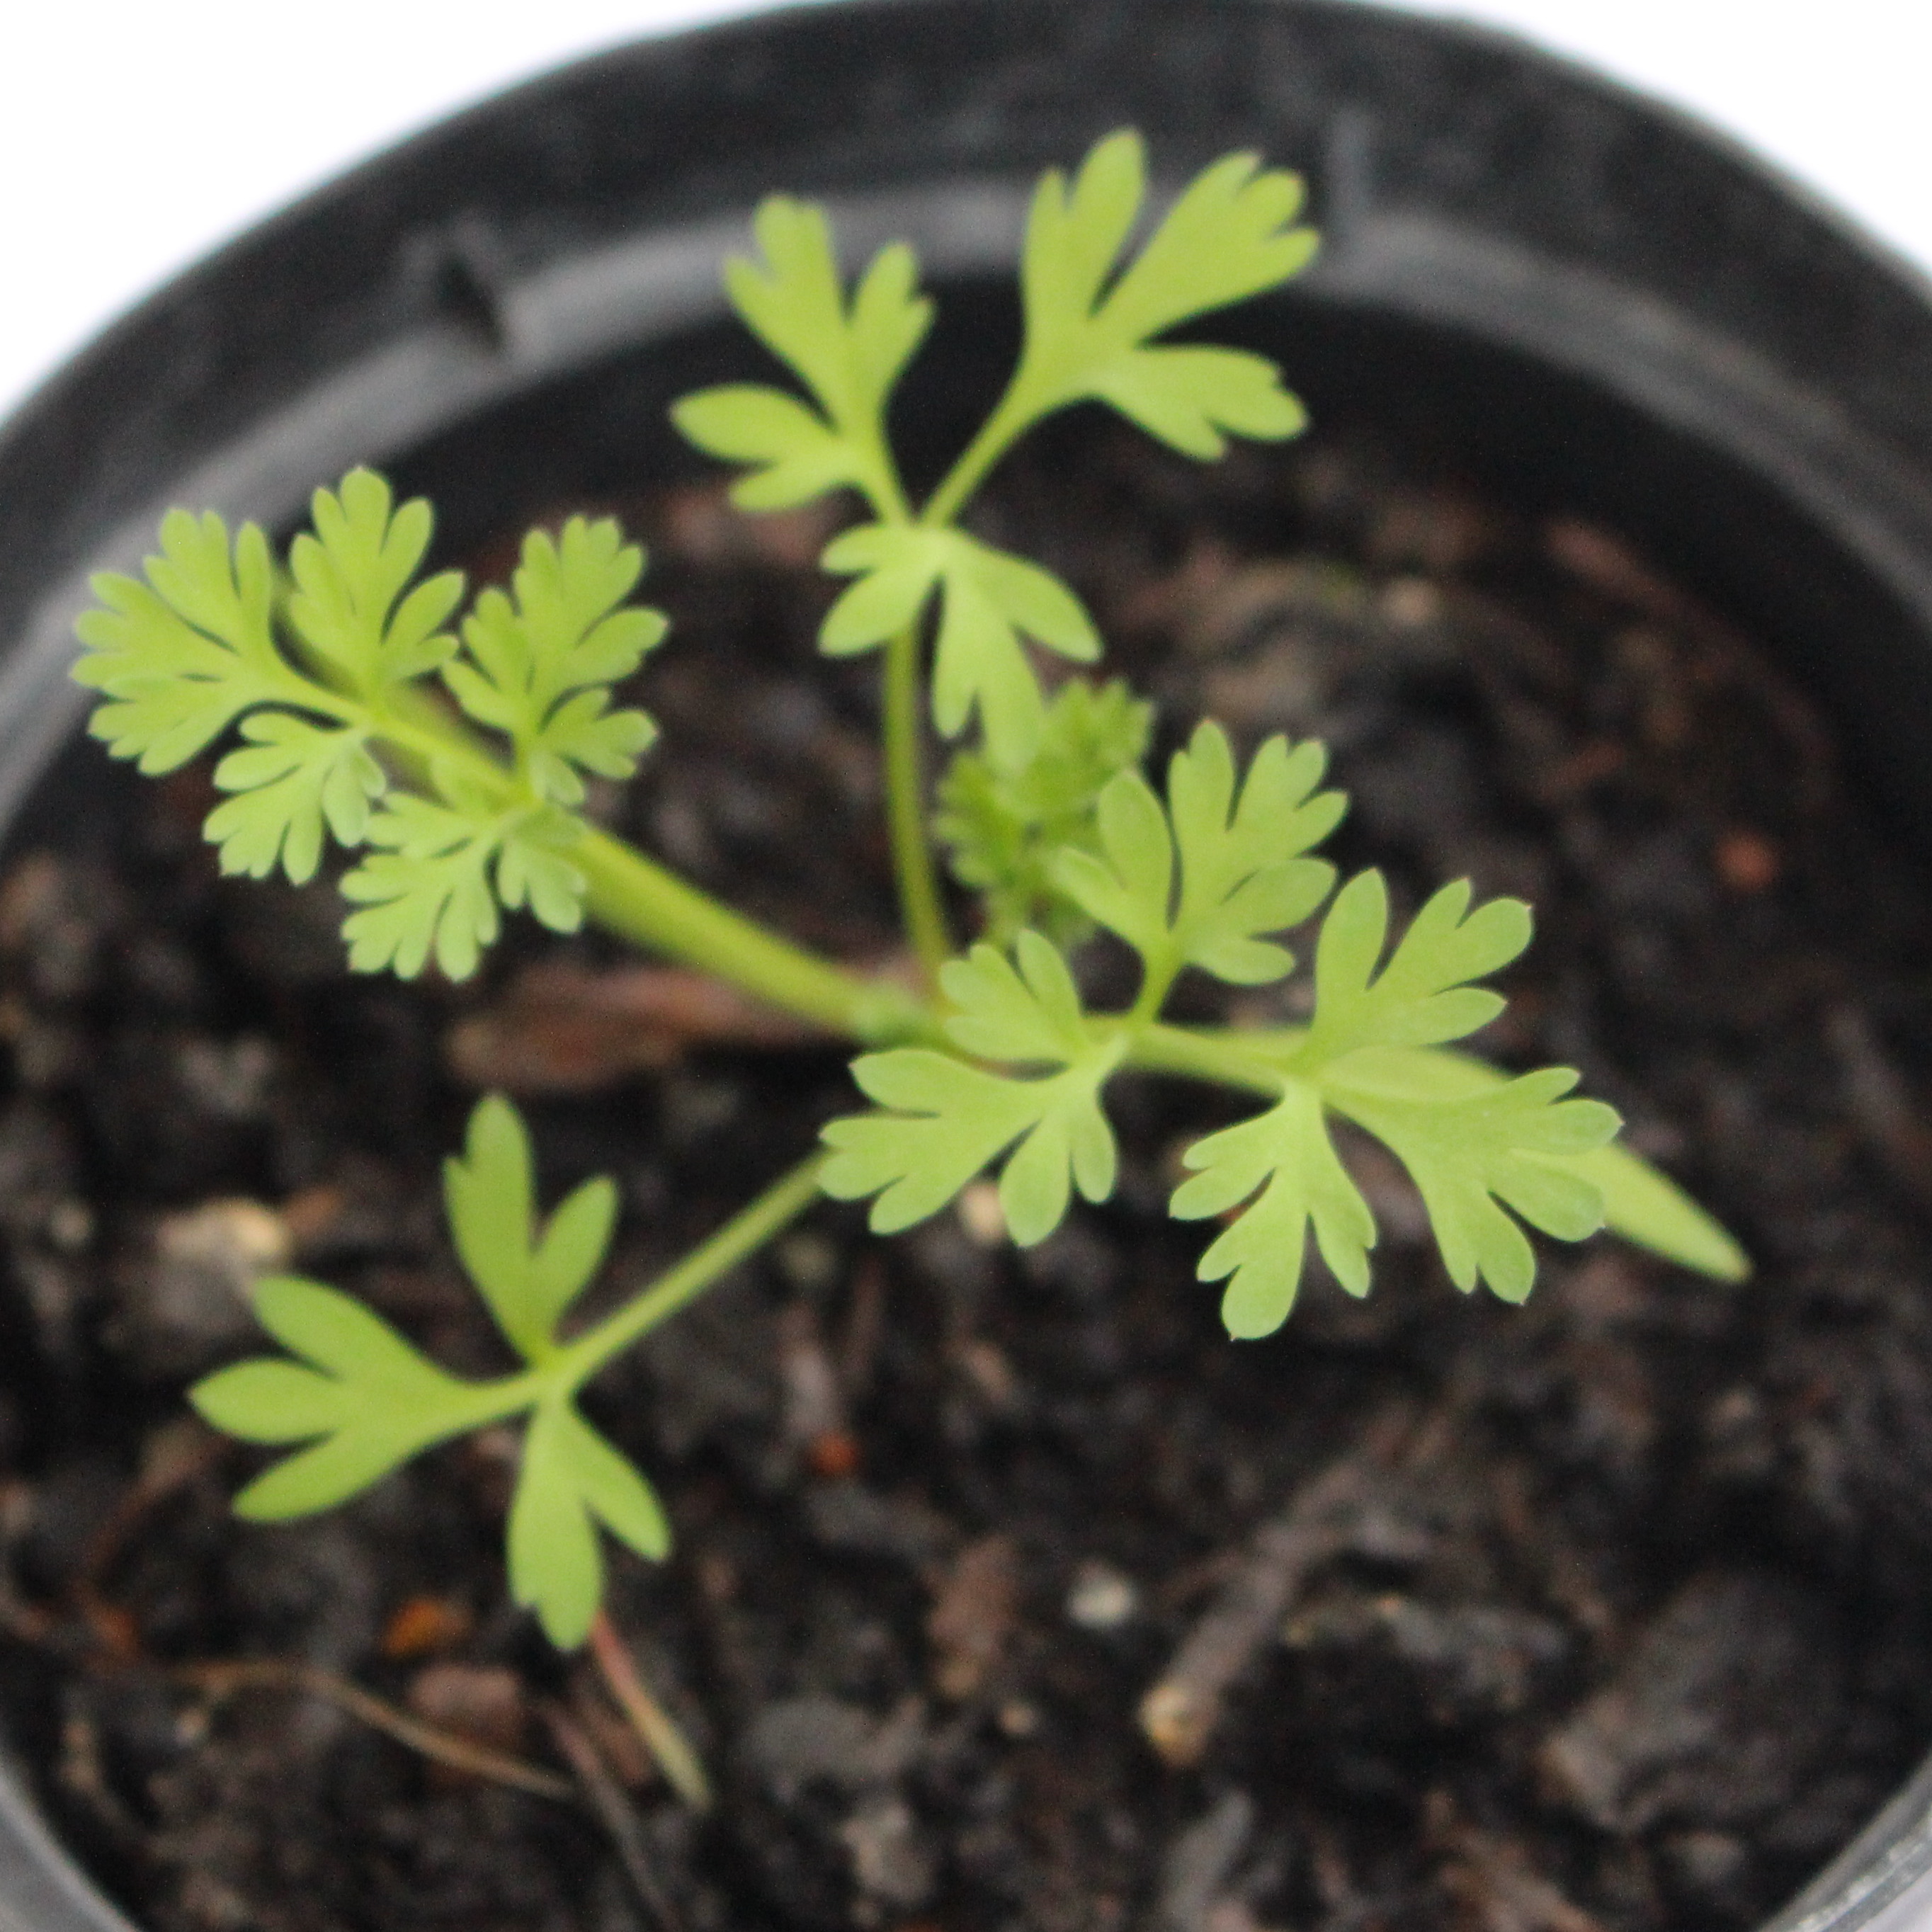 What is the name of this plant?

Fumaria officinalis
